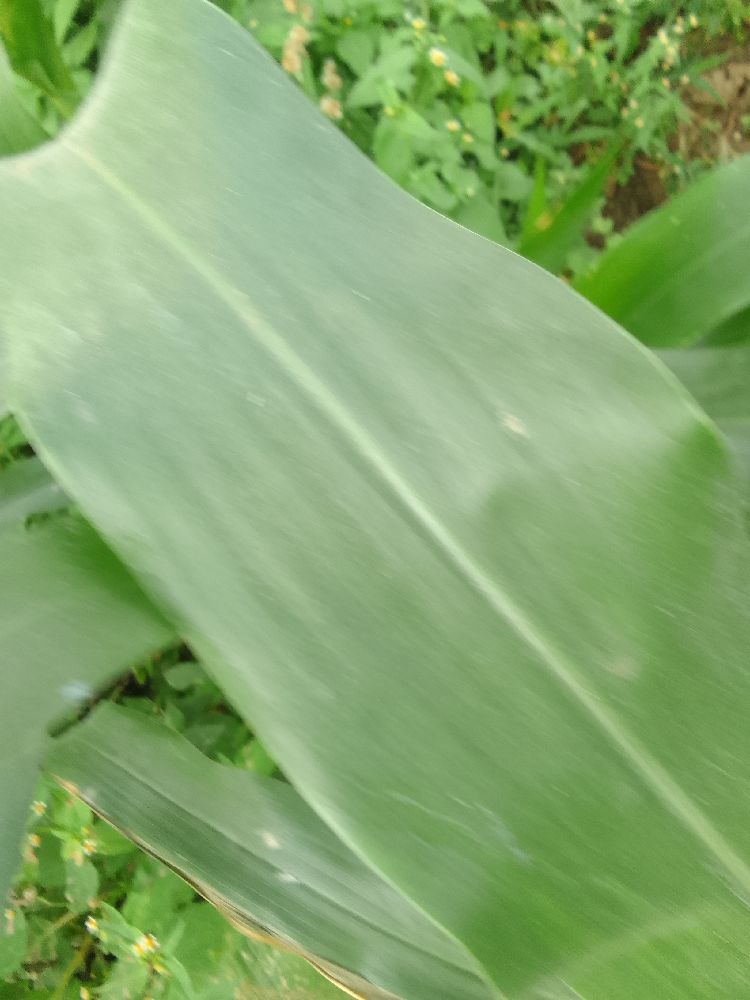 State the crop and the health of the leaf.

maize, healthy
